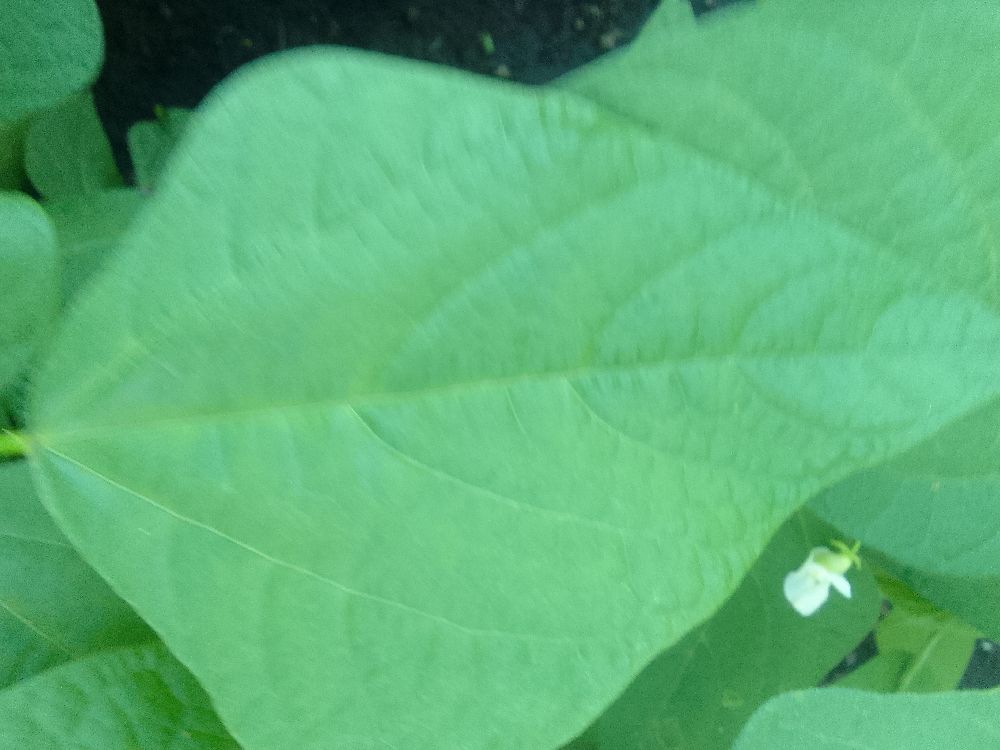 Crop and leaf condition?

common bean, healthy
